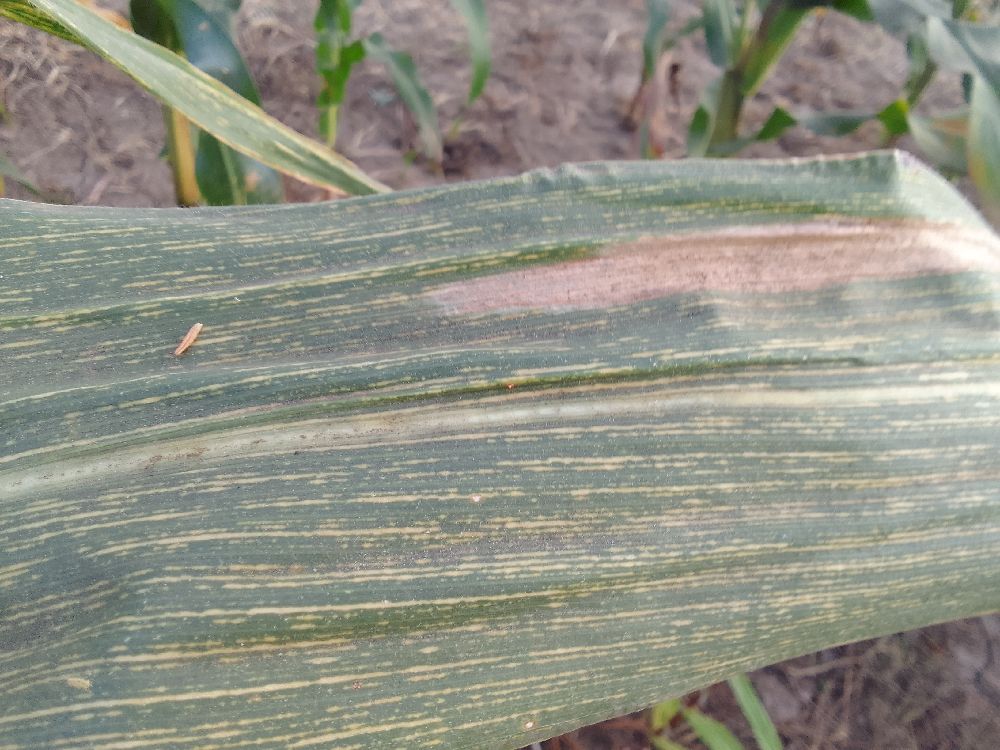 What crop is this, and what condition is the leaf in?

maize, maize streak virus
